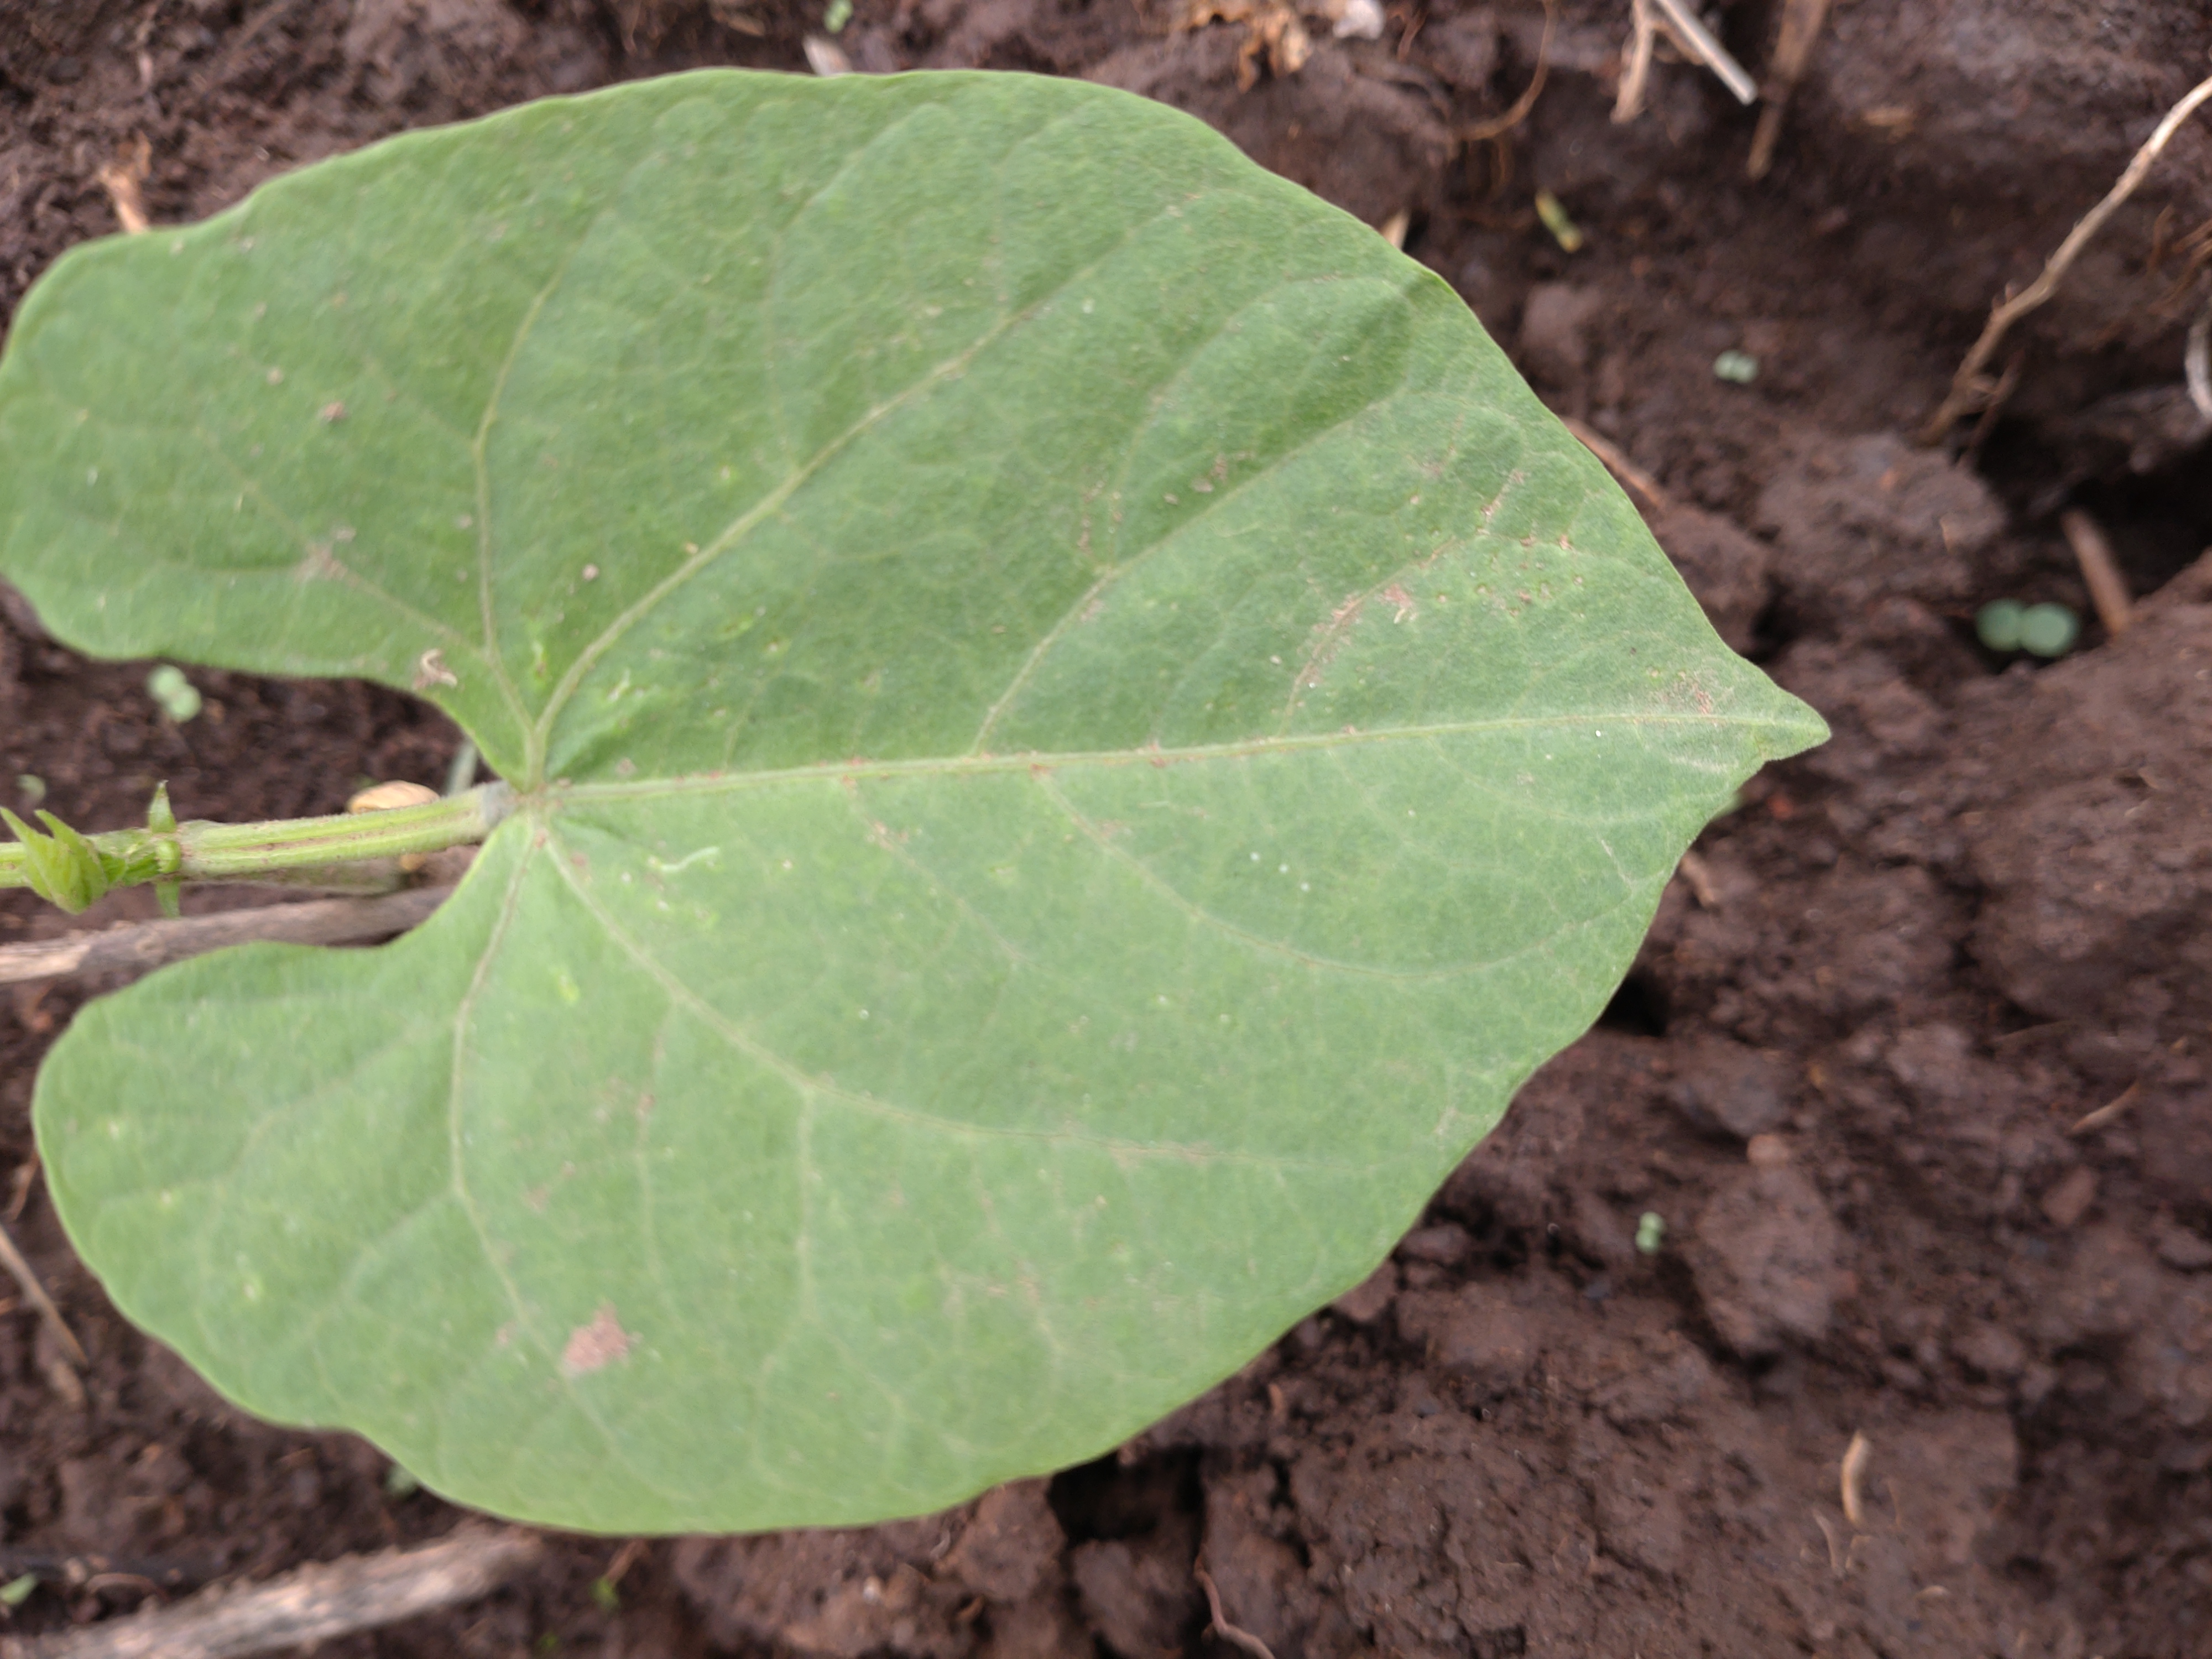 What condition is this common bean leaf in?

healthy
